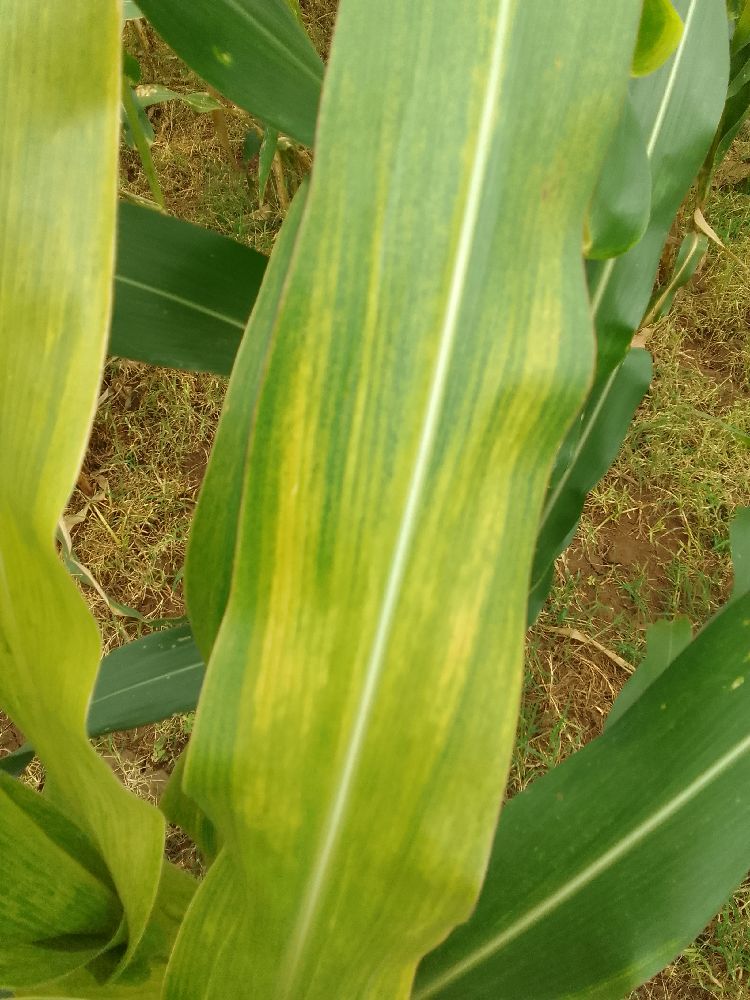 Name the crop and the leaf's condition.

maize, maize lethal necrosis
